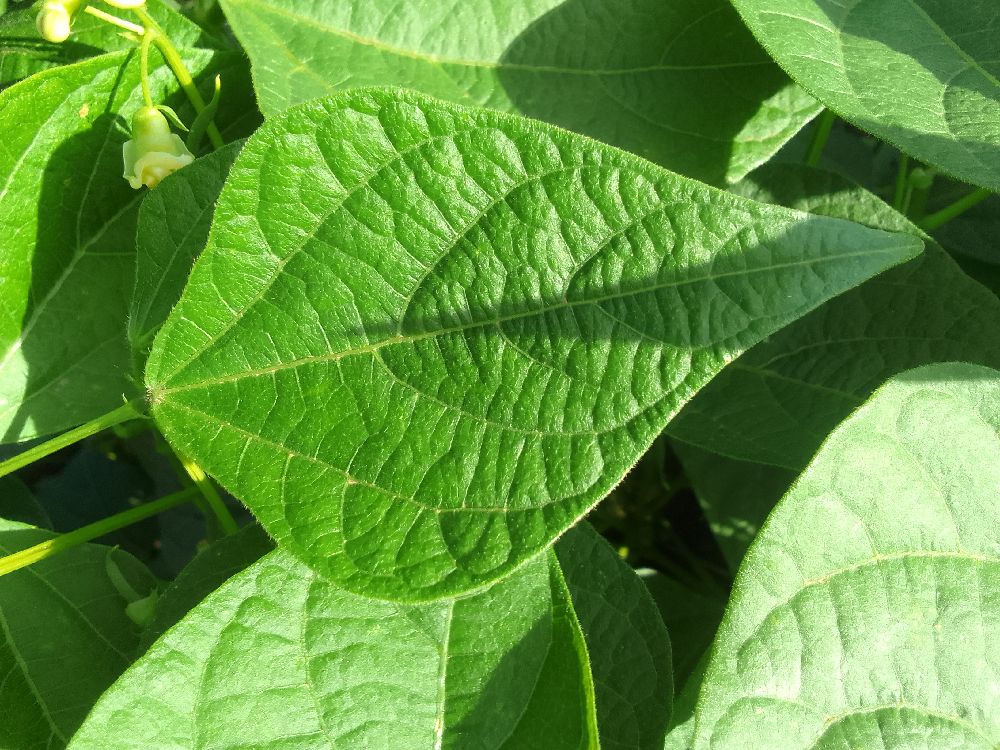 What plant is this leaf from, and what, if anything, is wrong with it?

common bean, healthy
